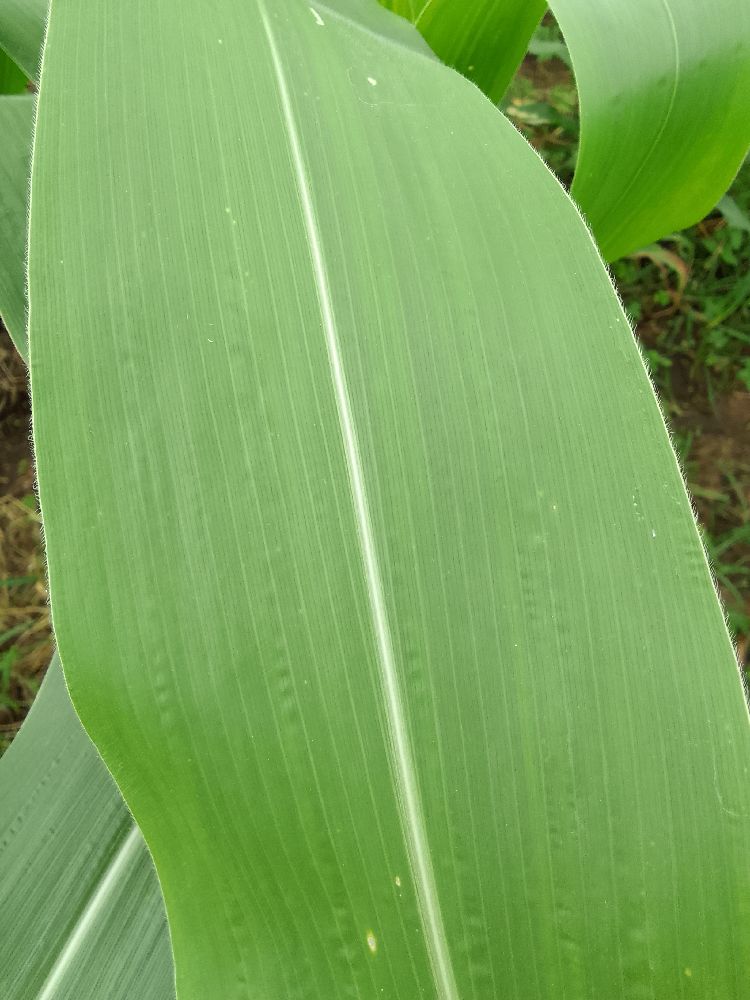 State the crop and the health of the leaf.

maize, healthy
